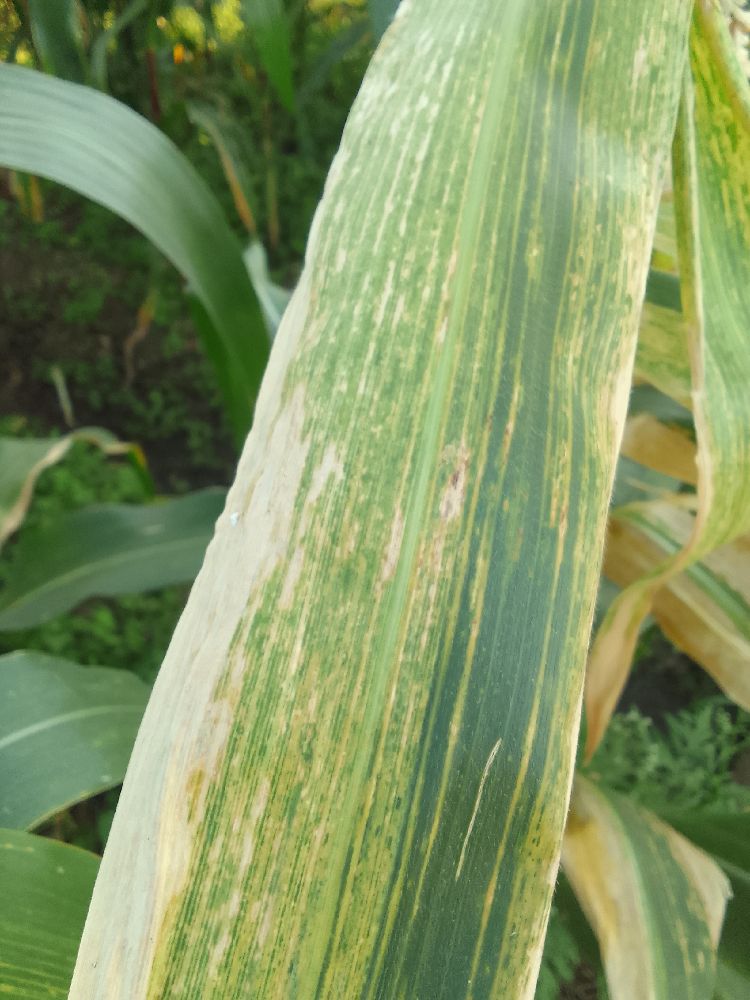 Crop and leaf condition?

maize, maize lethal necrosis
